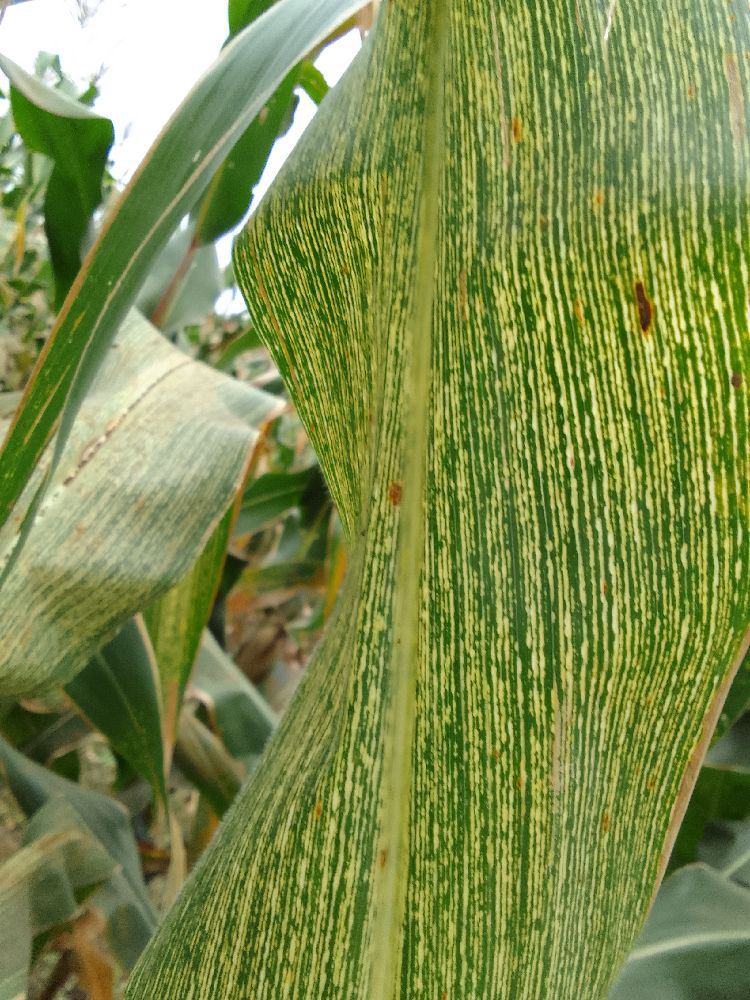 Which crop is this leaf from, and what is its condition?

maize, maize streak virus
